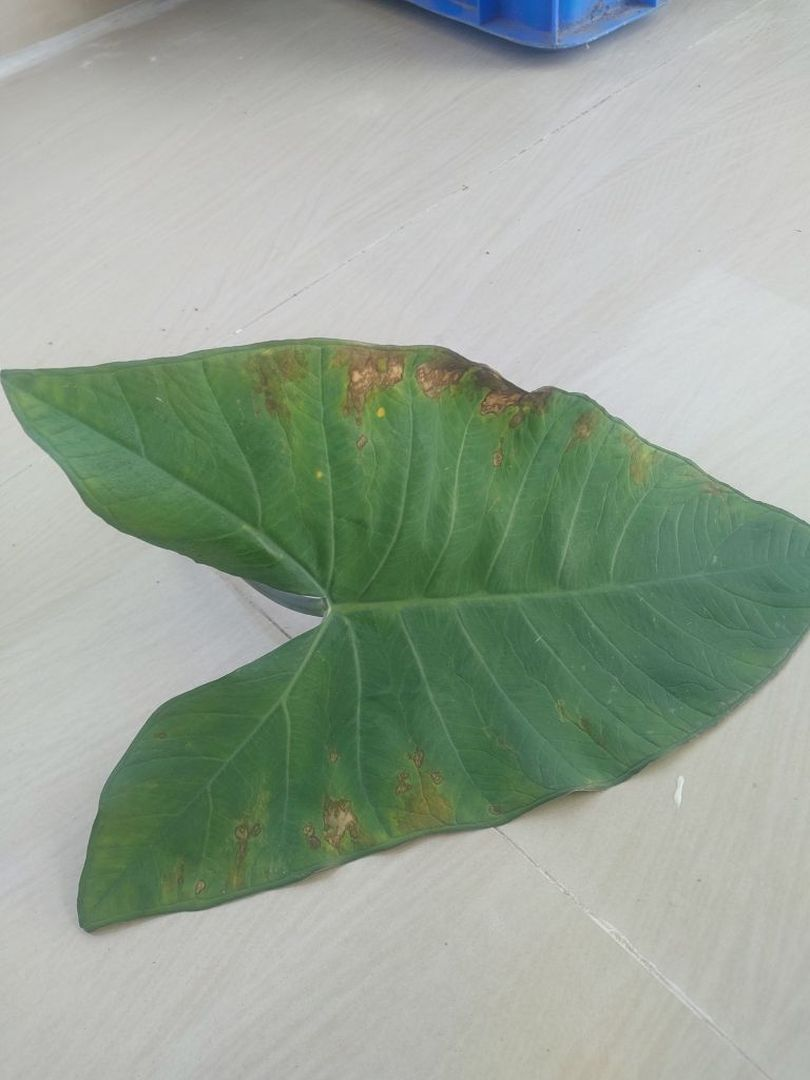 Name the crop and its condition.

taro, leaf blight
